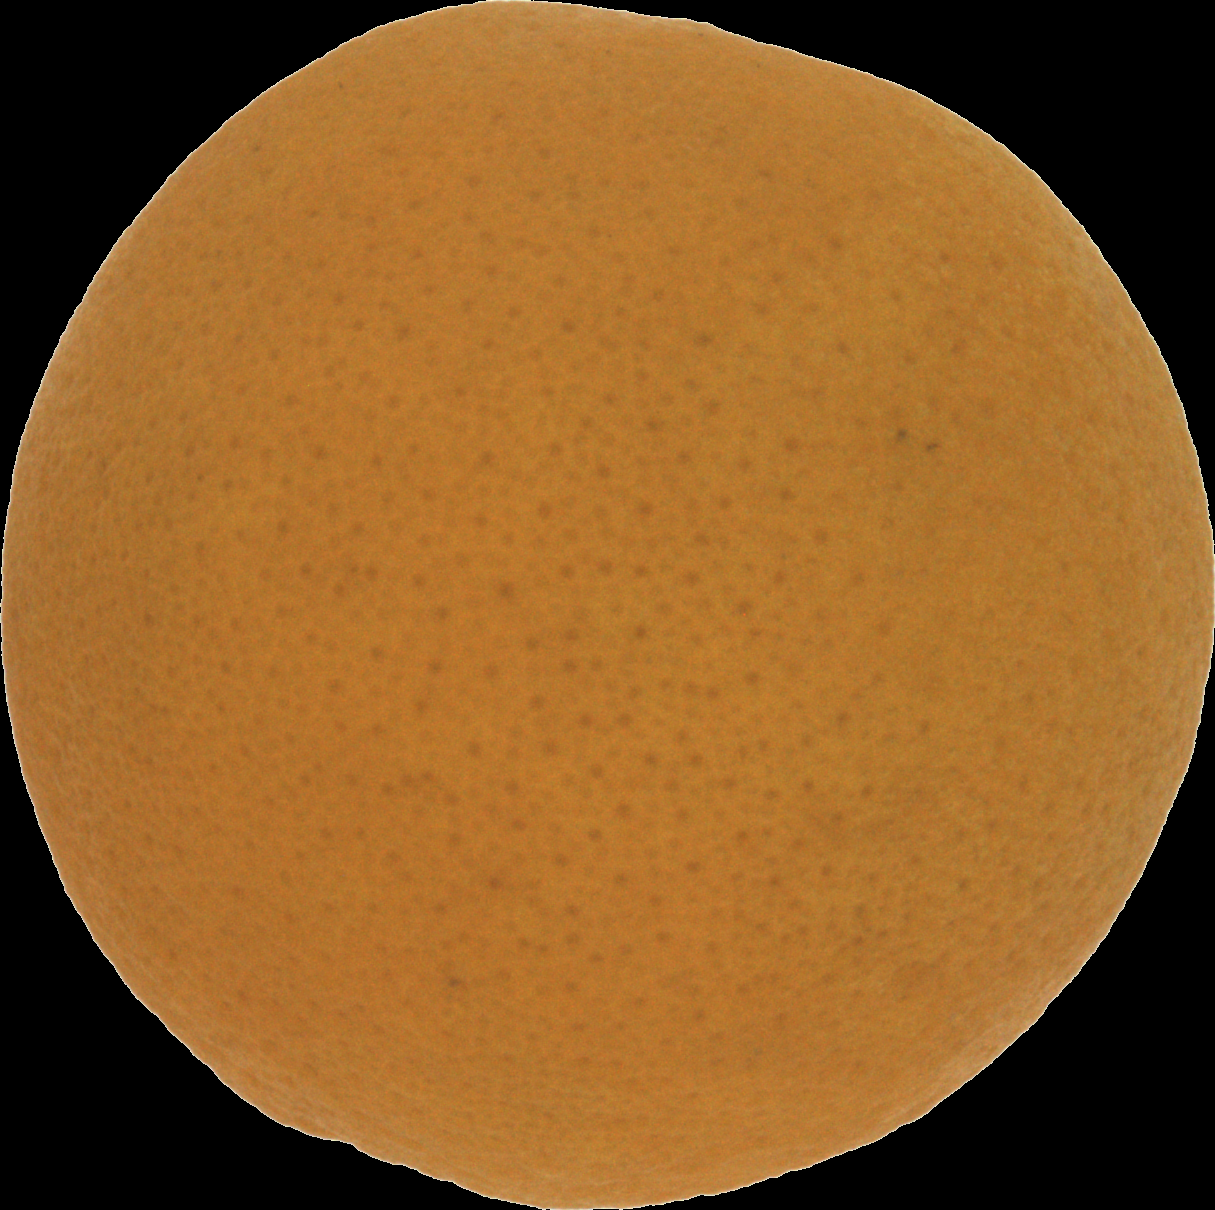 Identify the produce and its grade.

orange, good
